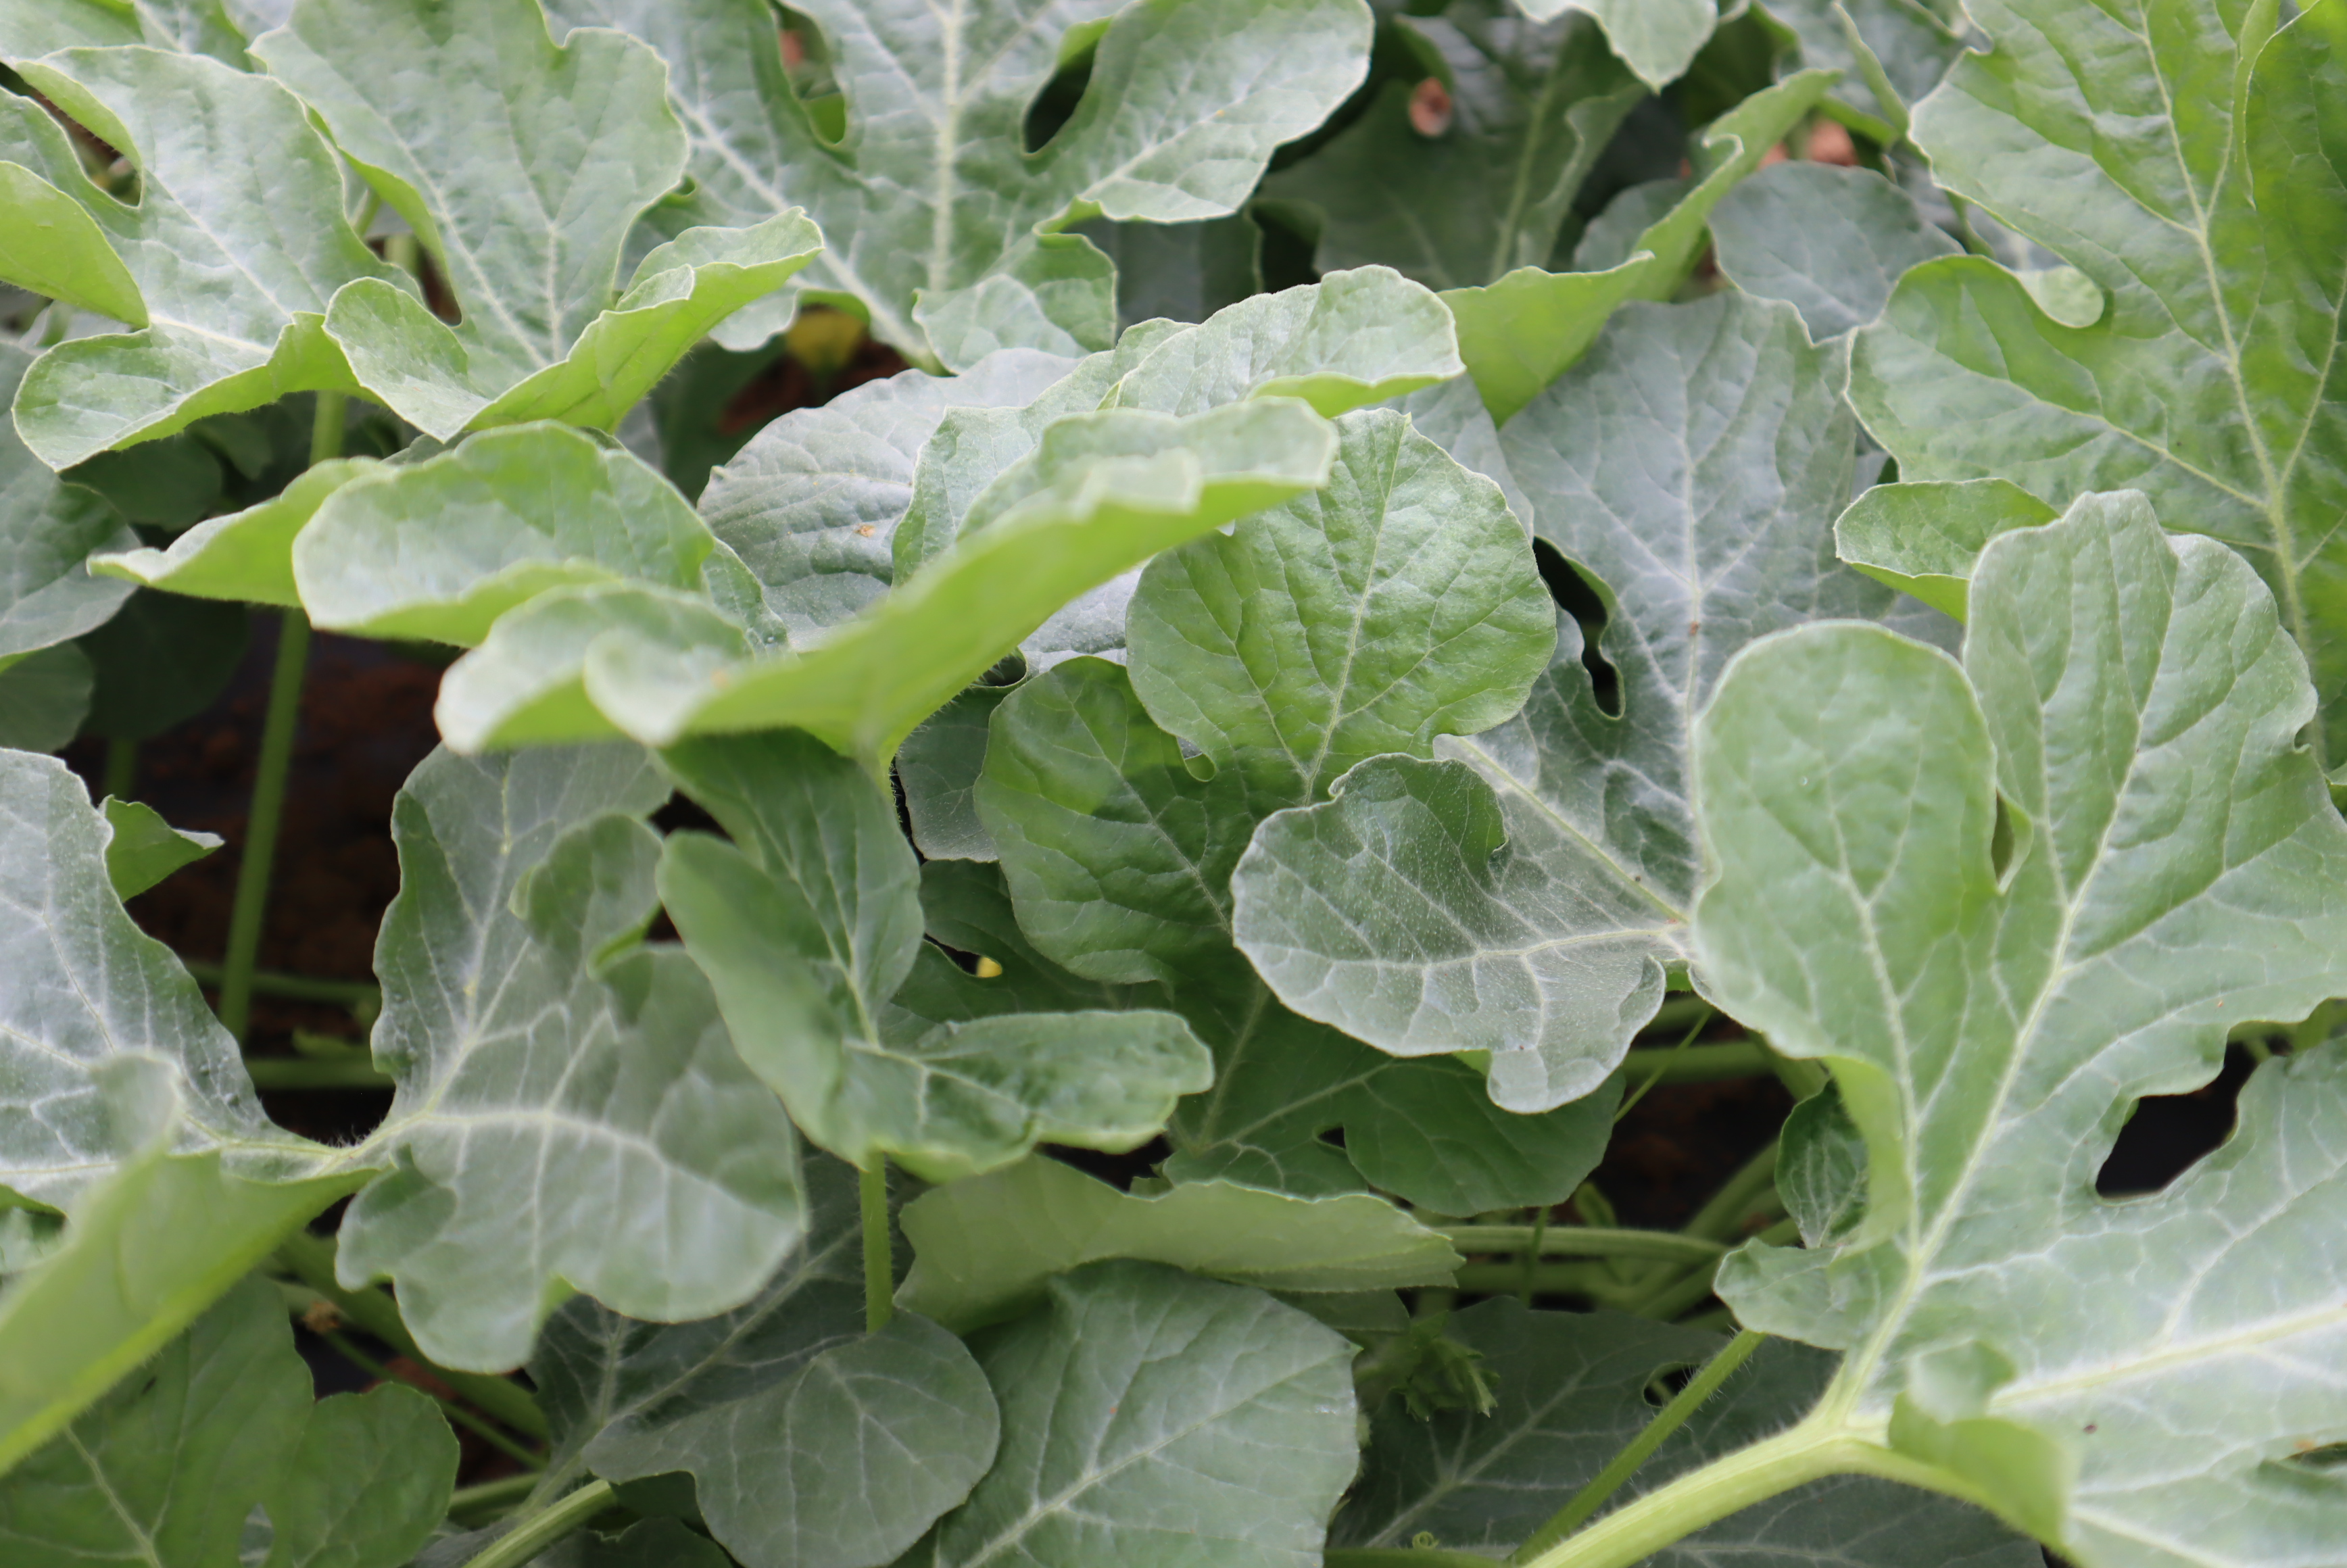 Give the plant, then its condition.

watermelon, healthy
